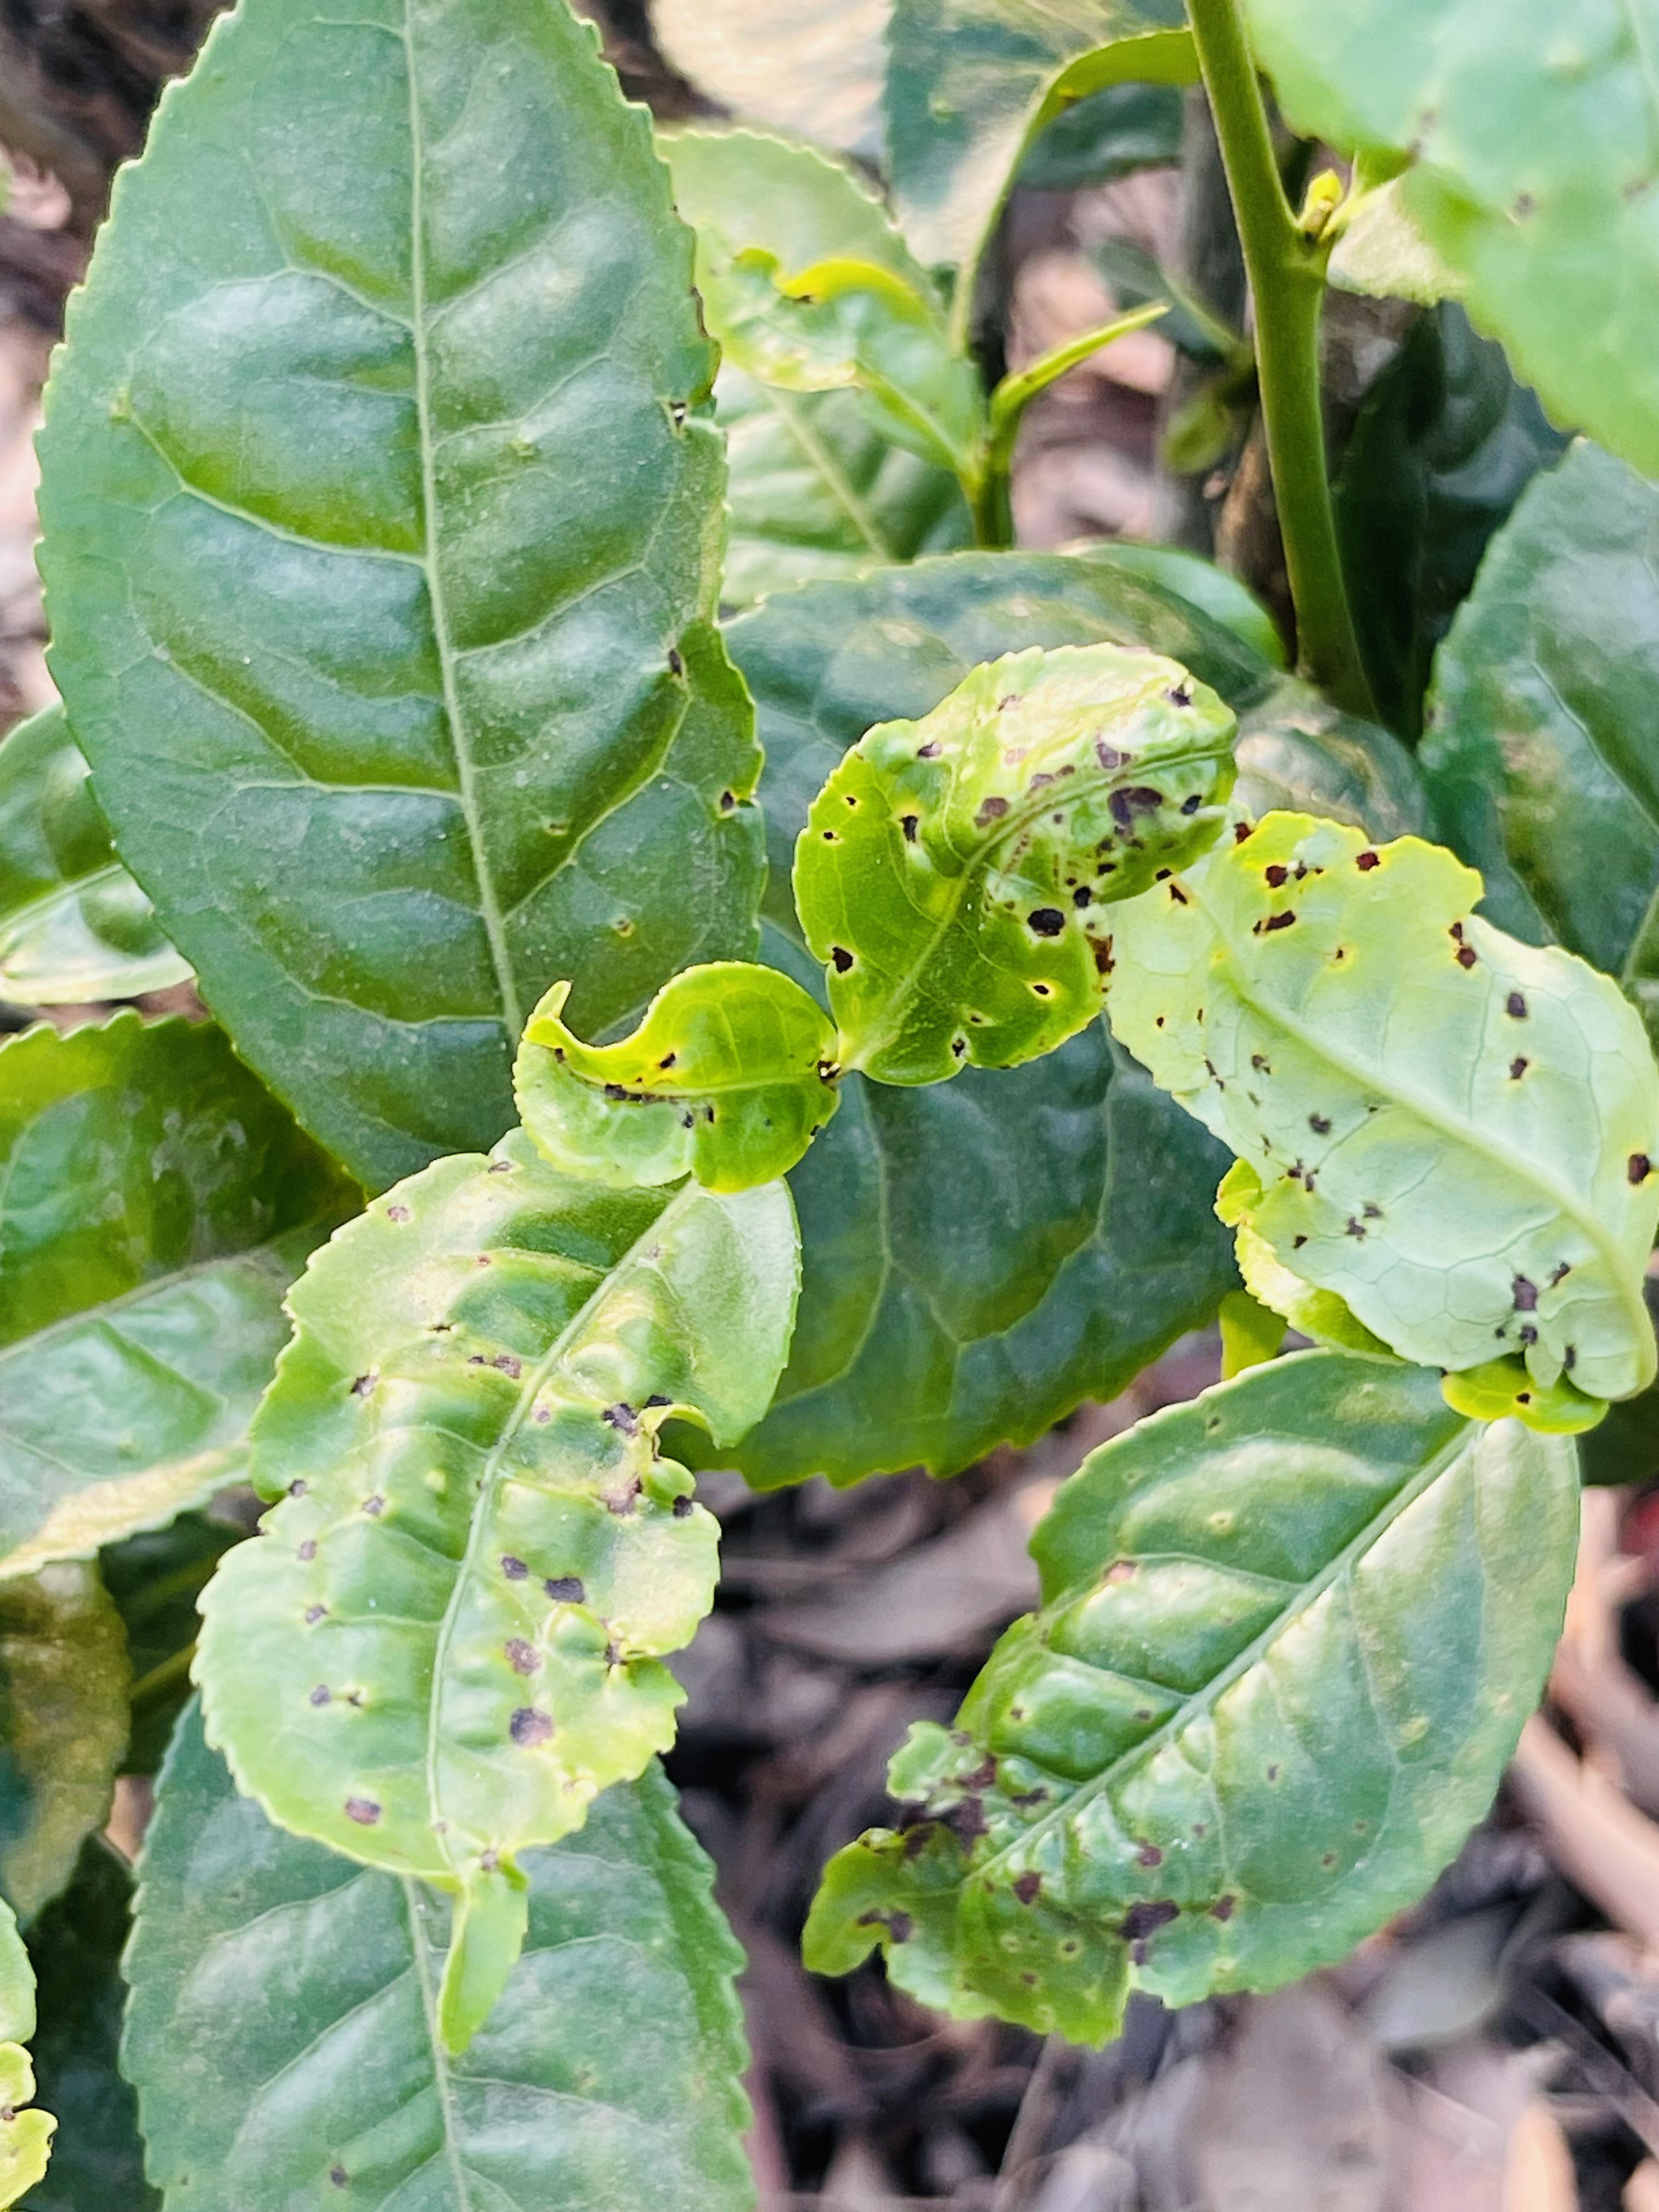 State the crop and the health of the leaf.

tea, helopeltis
